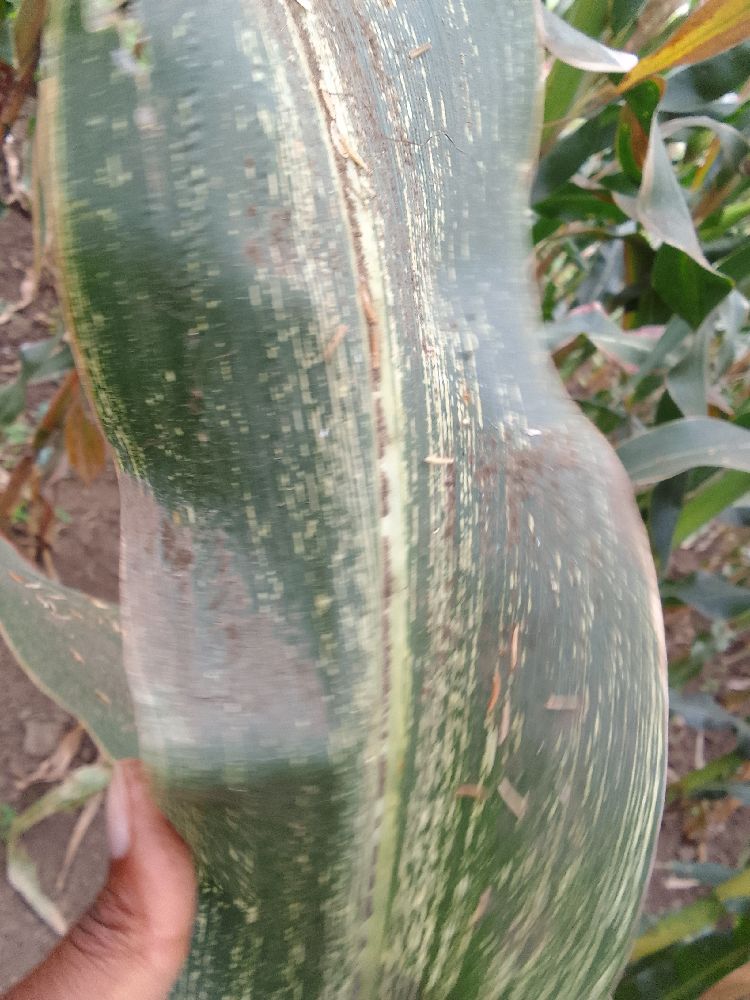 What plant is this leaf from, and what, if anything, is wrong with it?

maize, maize streak virus
